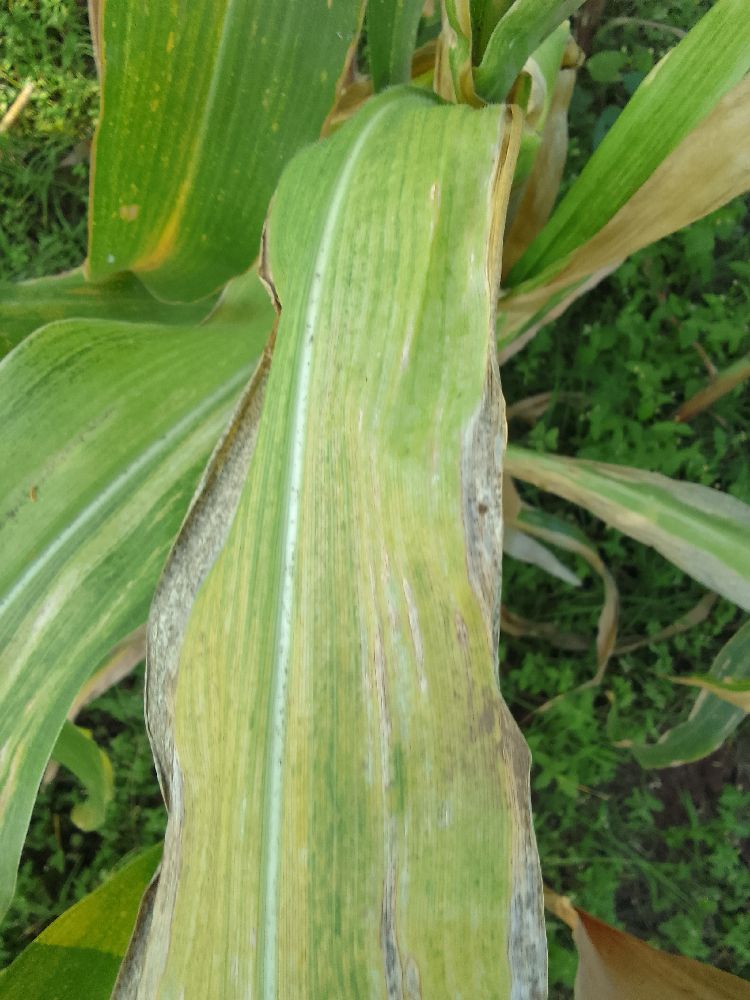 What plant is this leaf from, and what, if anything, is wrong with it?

maize, maize lethal necrosis
